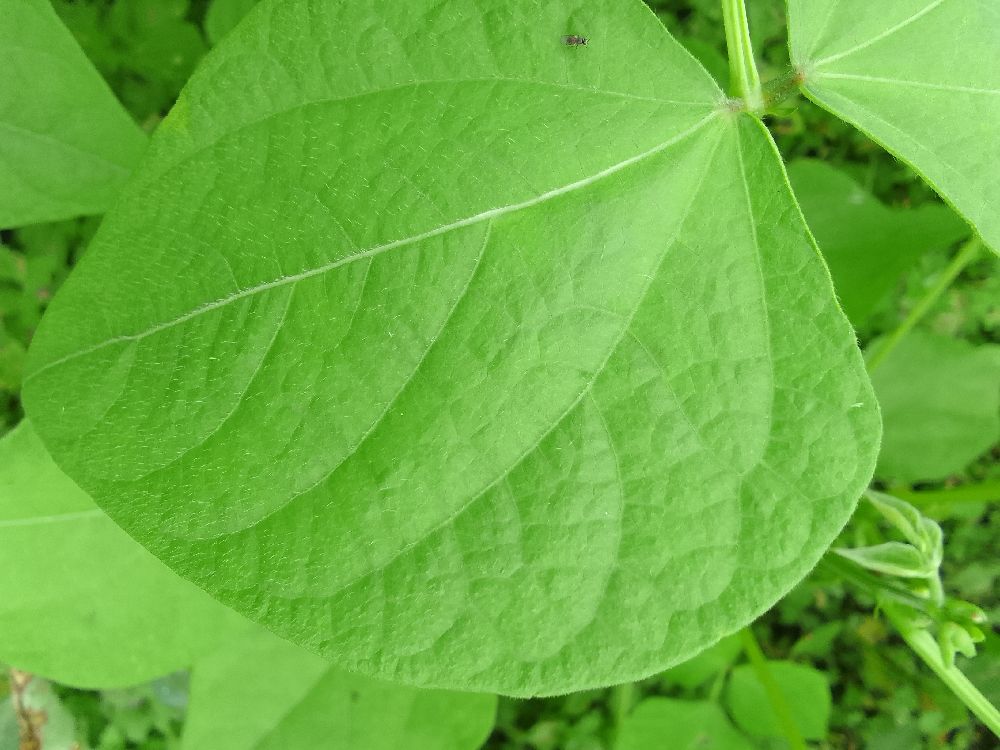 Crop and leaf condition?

common bean, healthy
